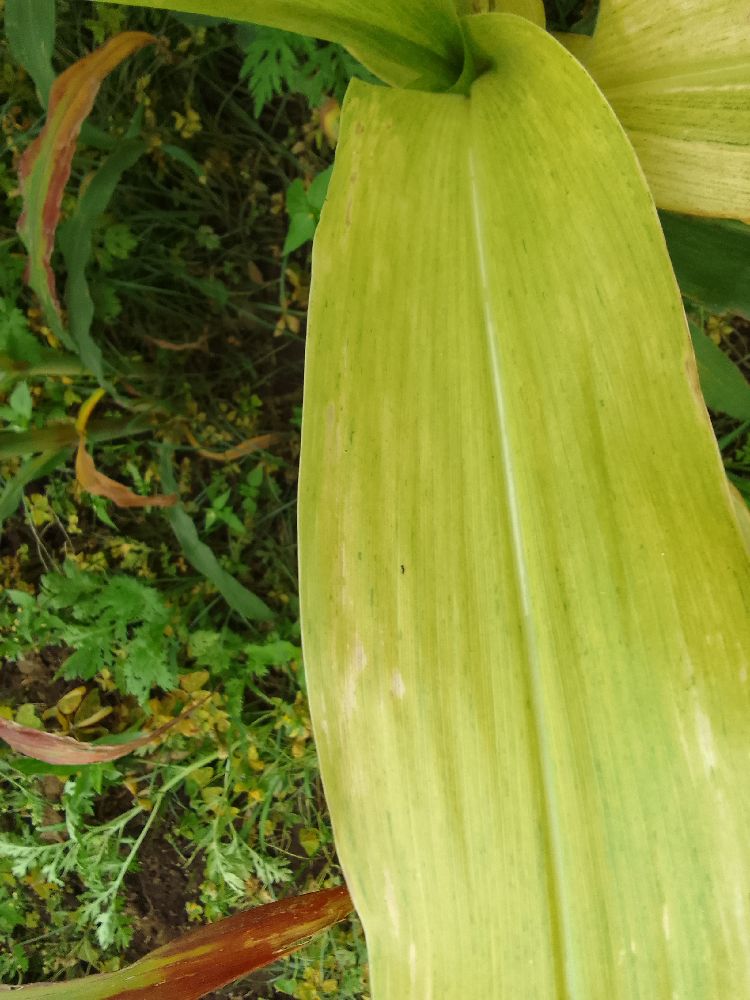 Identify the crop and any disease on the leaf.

maize, maize lethal necrosis
